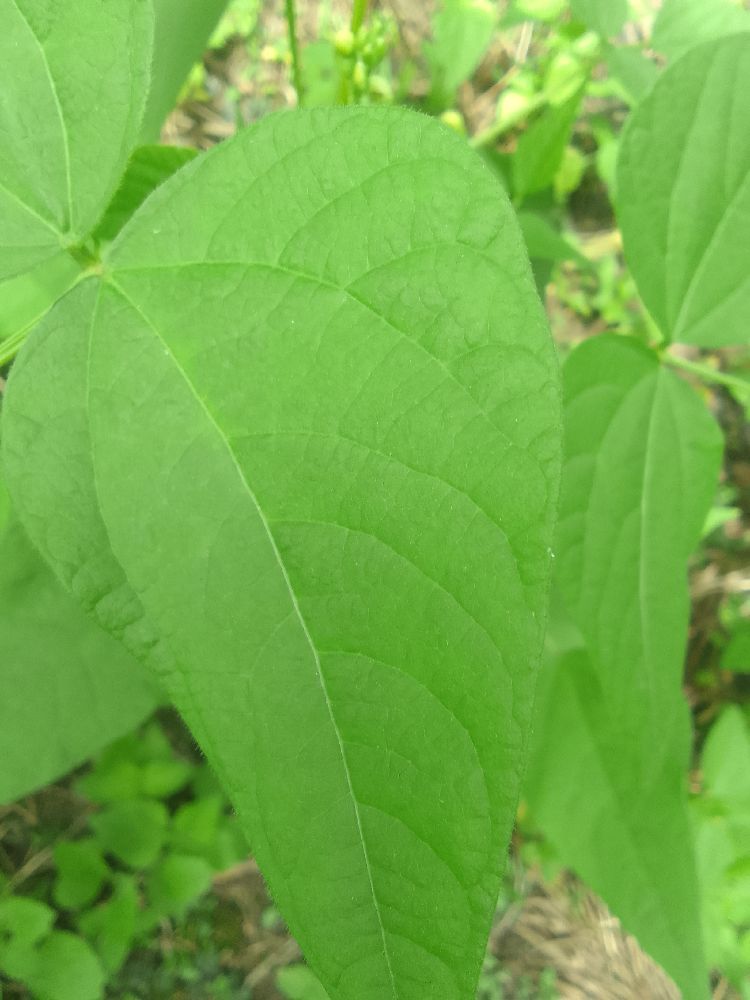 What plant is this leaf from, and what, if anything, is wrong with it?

common bean, healthy
